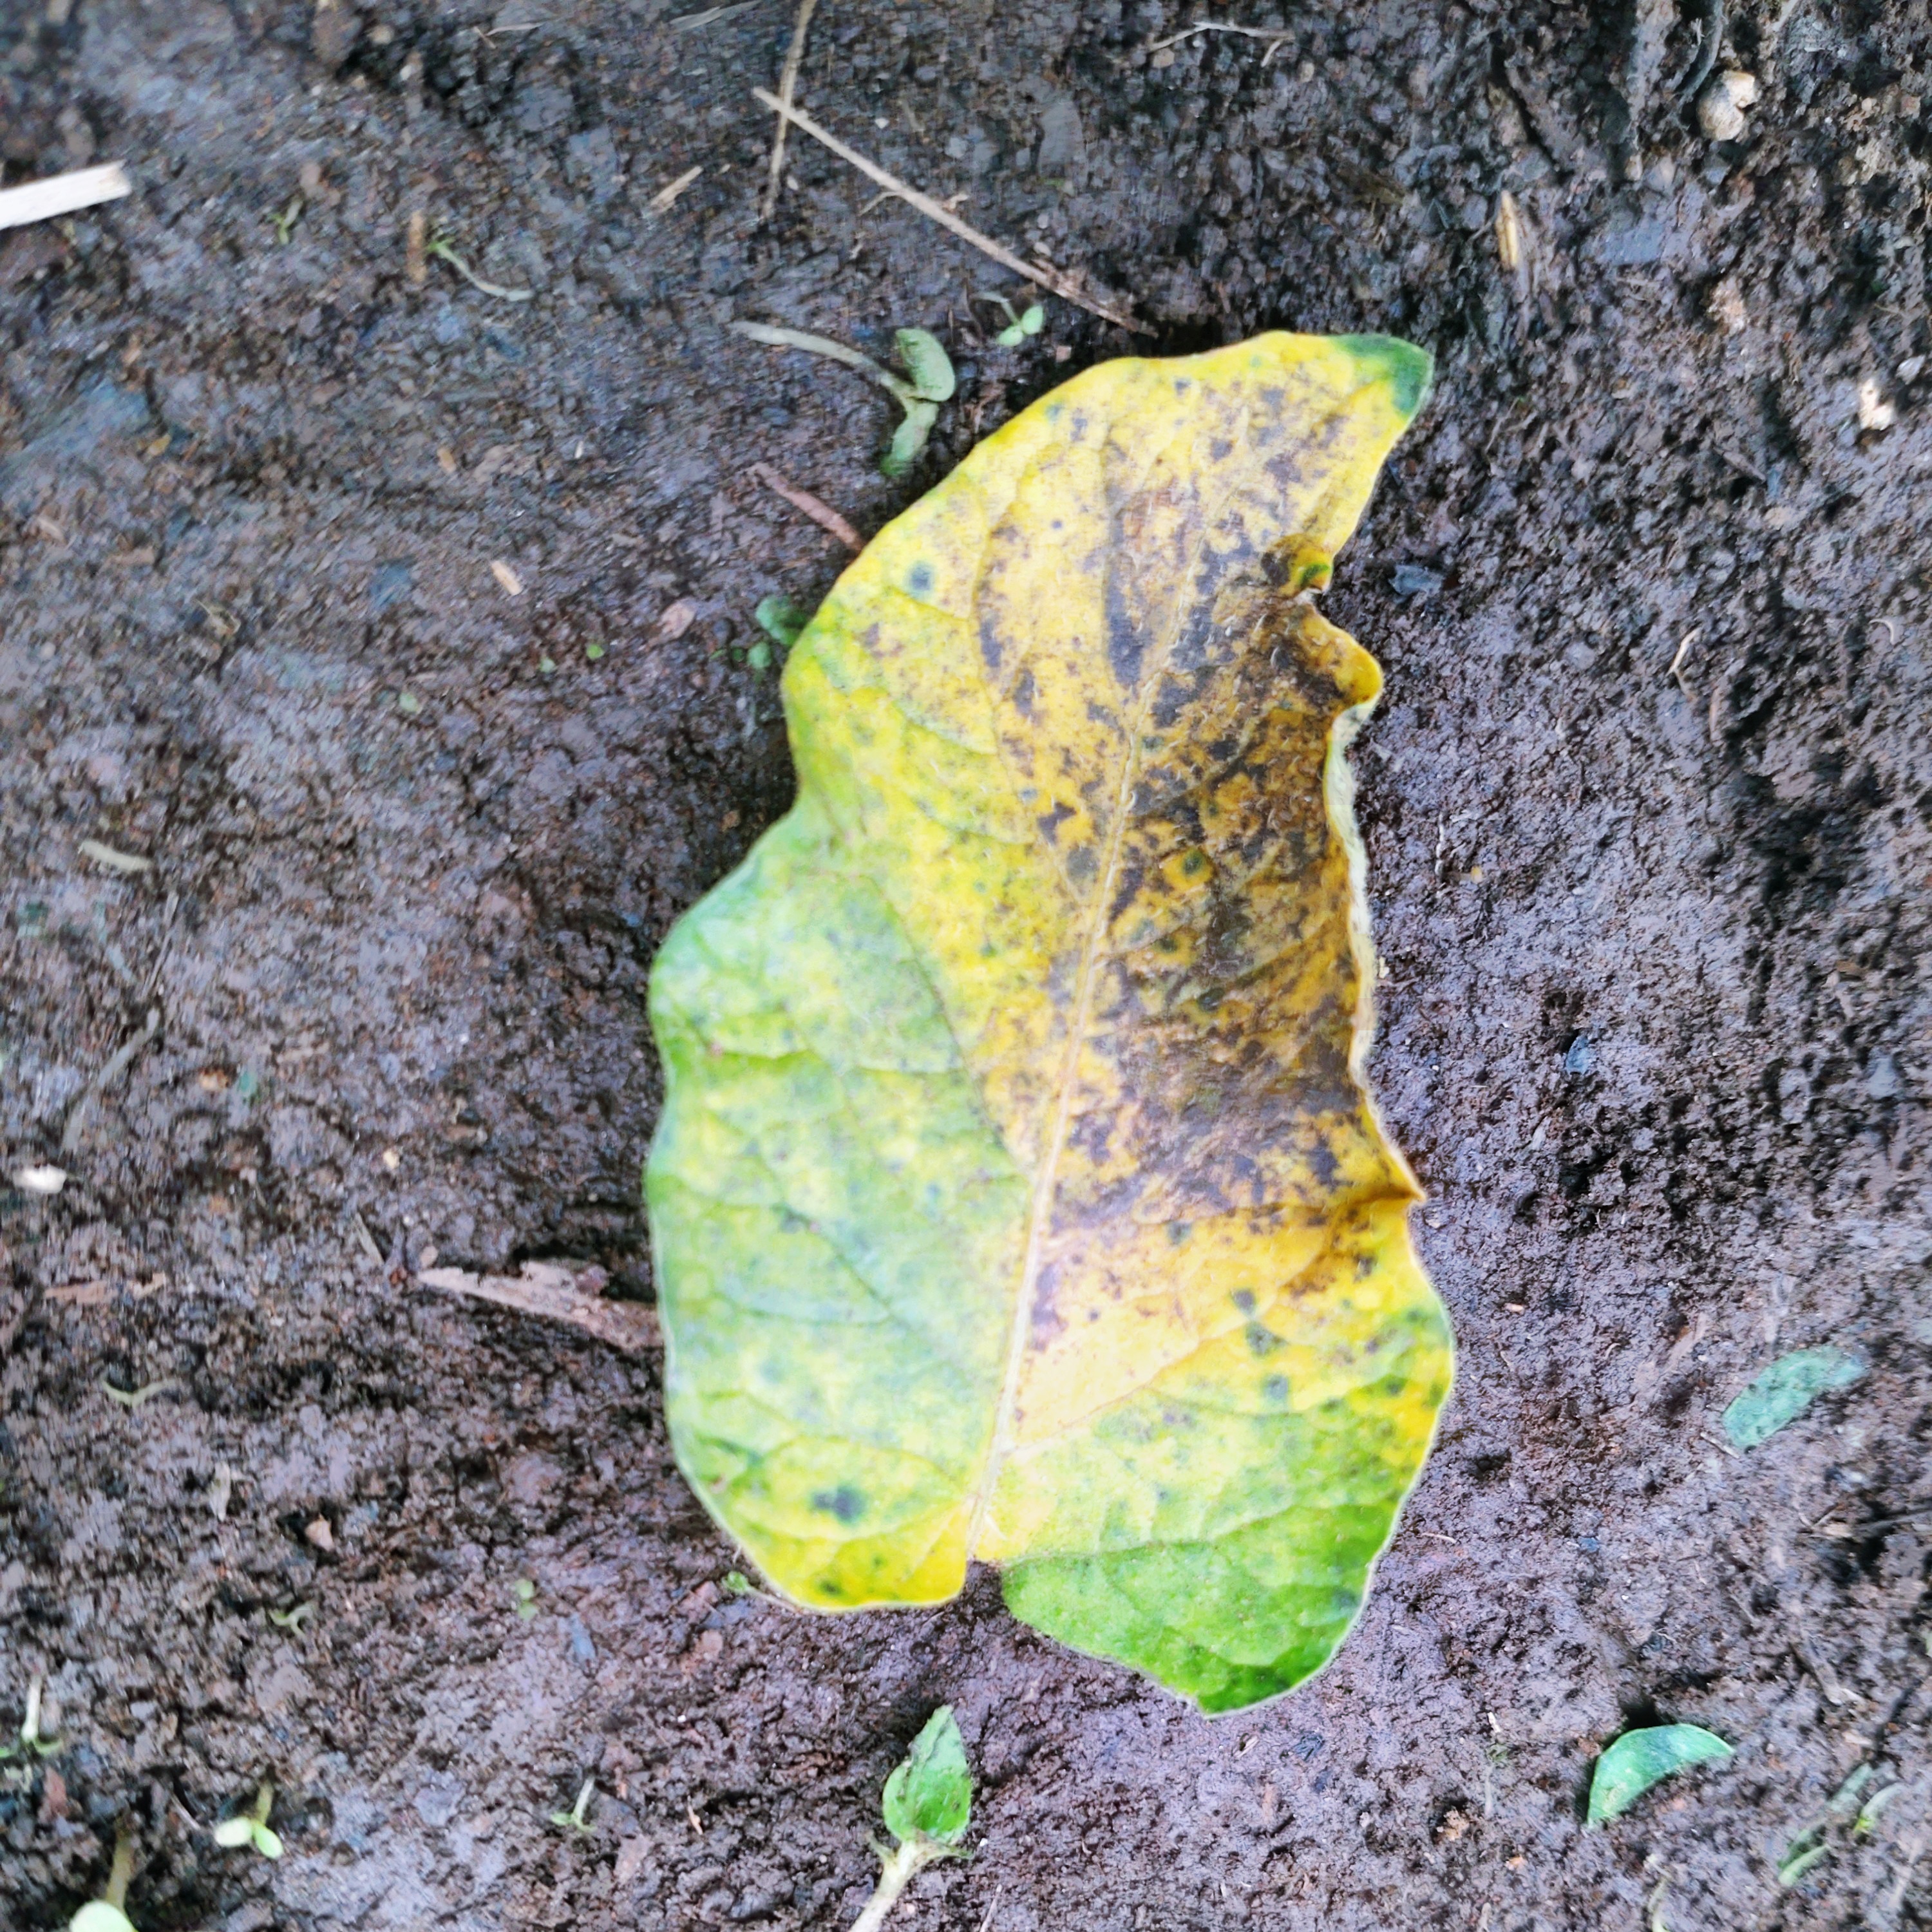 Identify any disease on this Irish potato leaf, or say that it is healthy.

late blight
